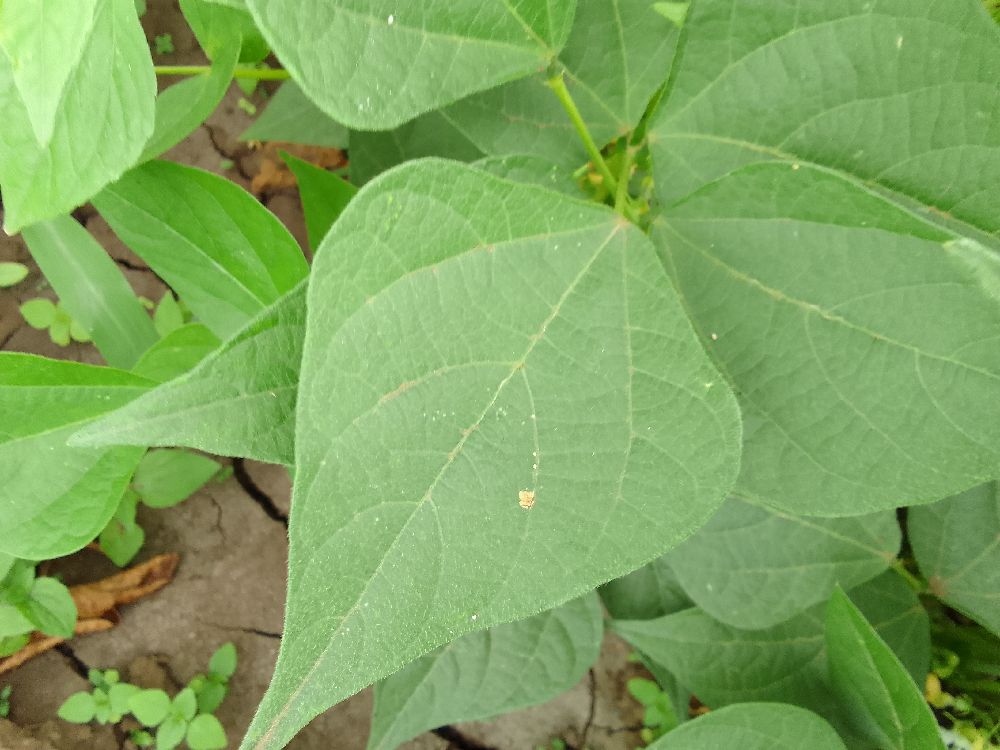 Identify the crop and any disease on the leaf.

common bean, healthy
